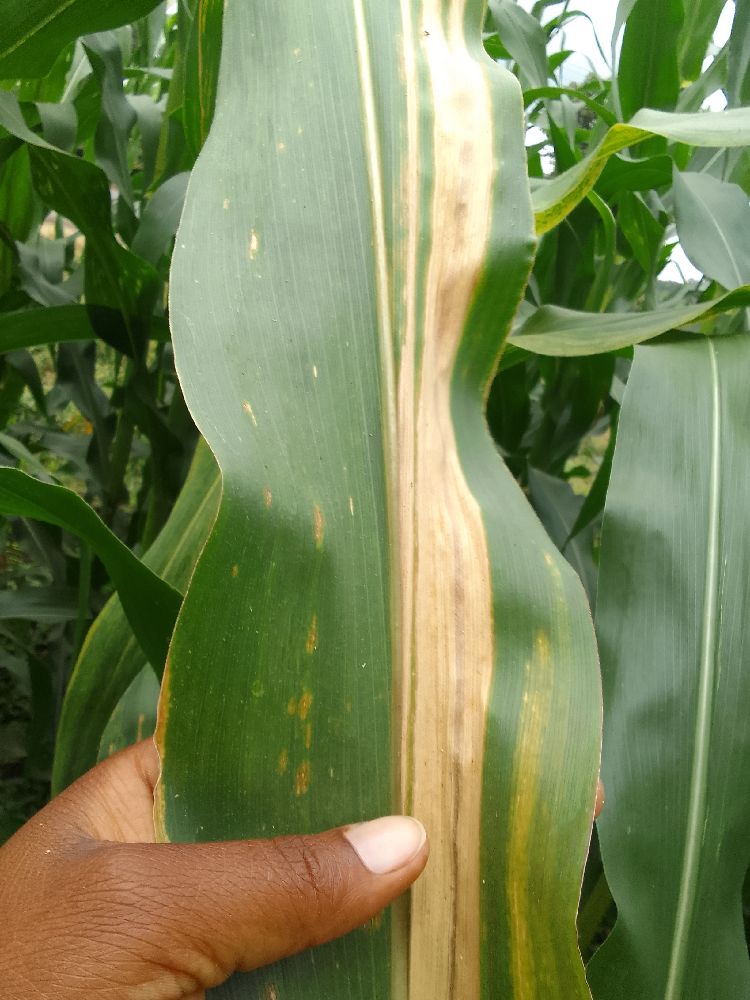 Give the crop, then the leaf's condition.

maize, maize lethal necrosis
